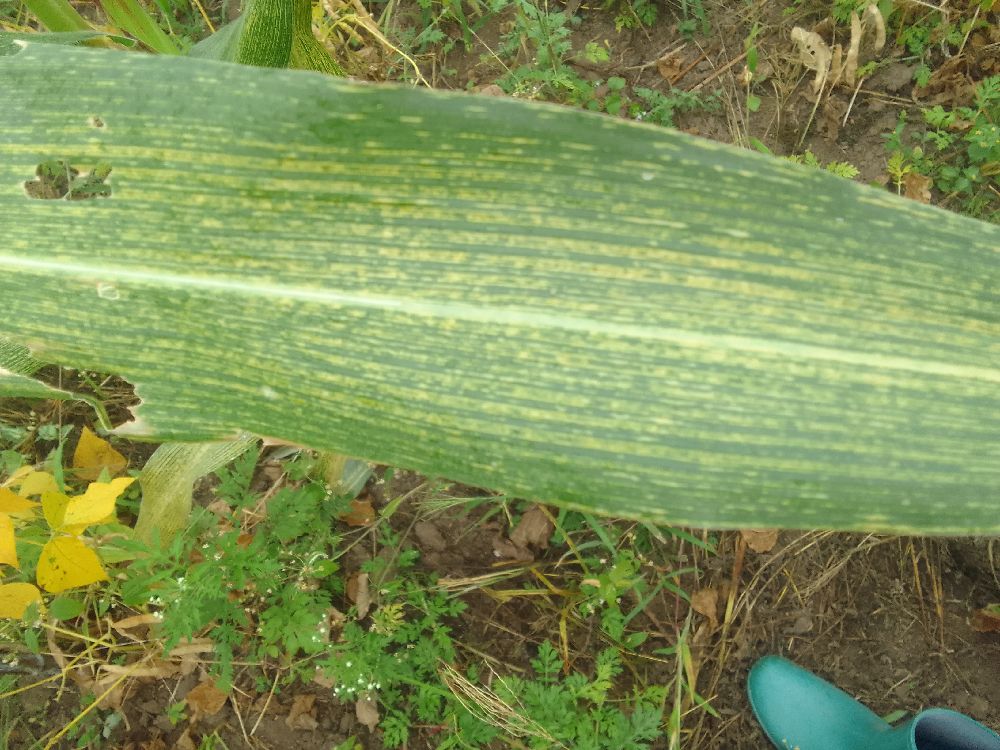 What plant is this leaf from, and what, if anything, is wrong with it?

maize, maize streak virus
